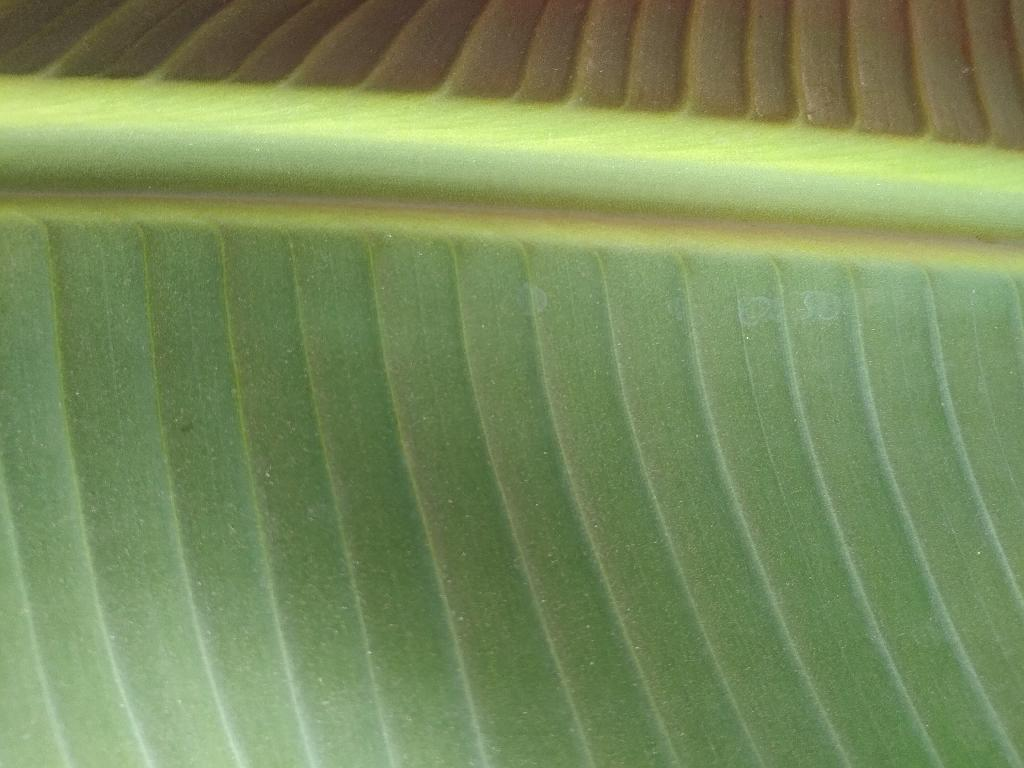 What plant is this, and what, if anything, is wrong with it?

banana, healthy
